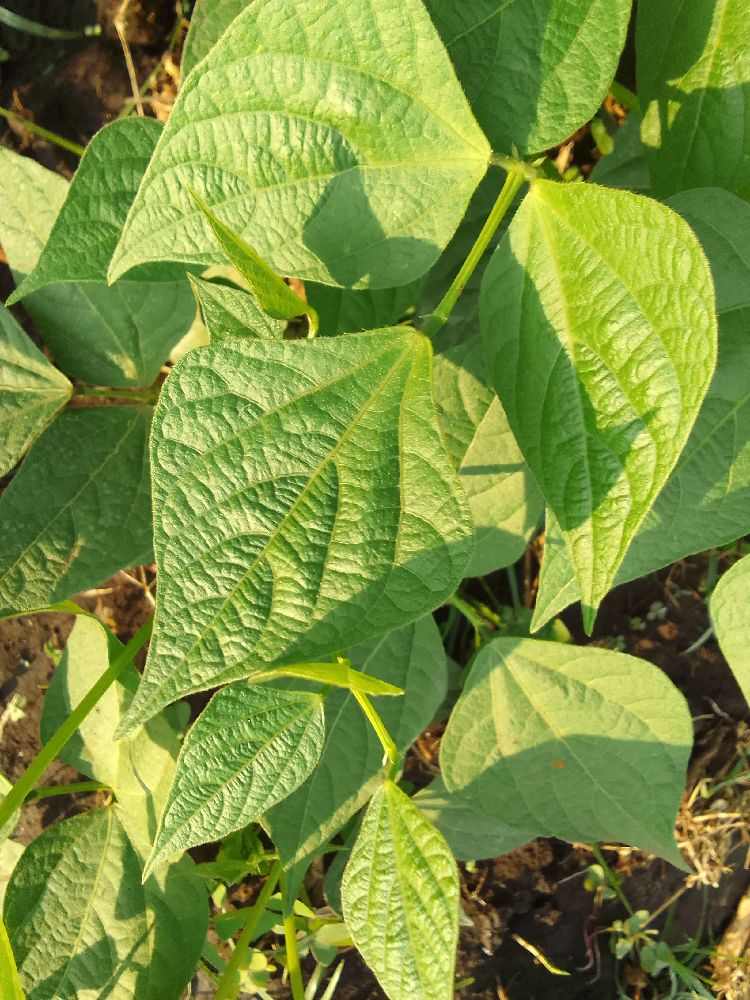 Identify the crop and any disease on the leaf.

common bean, healthy
